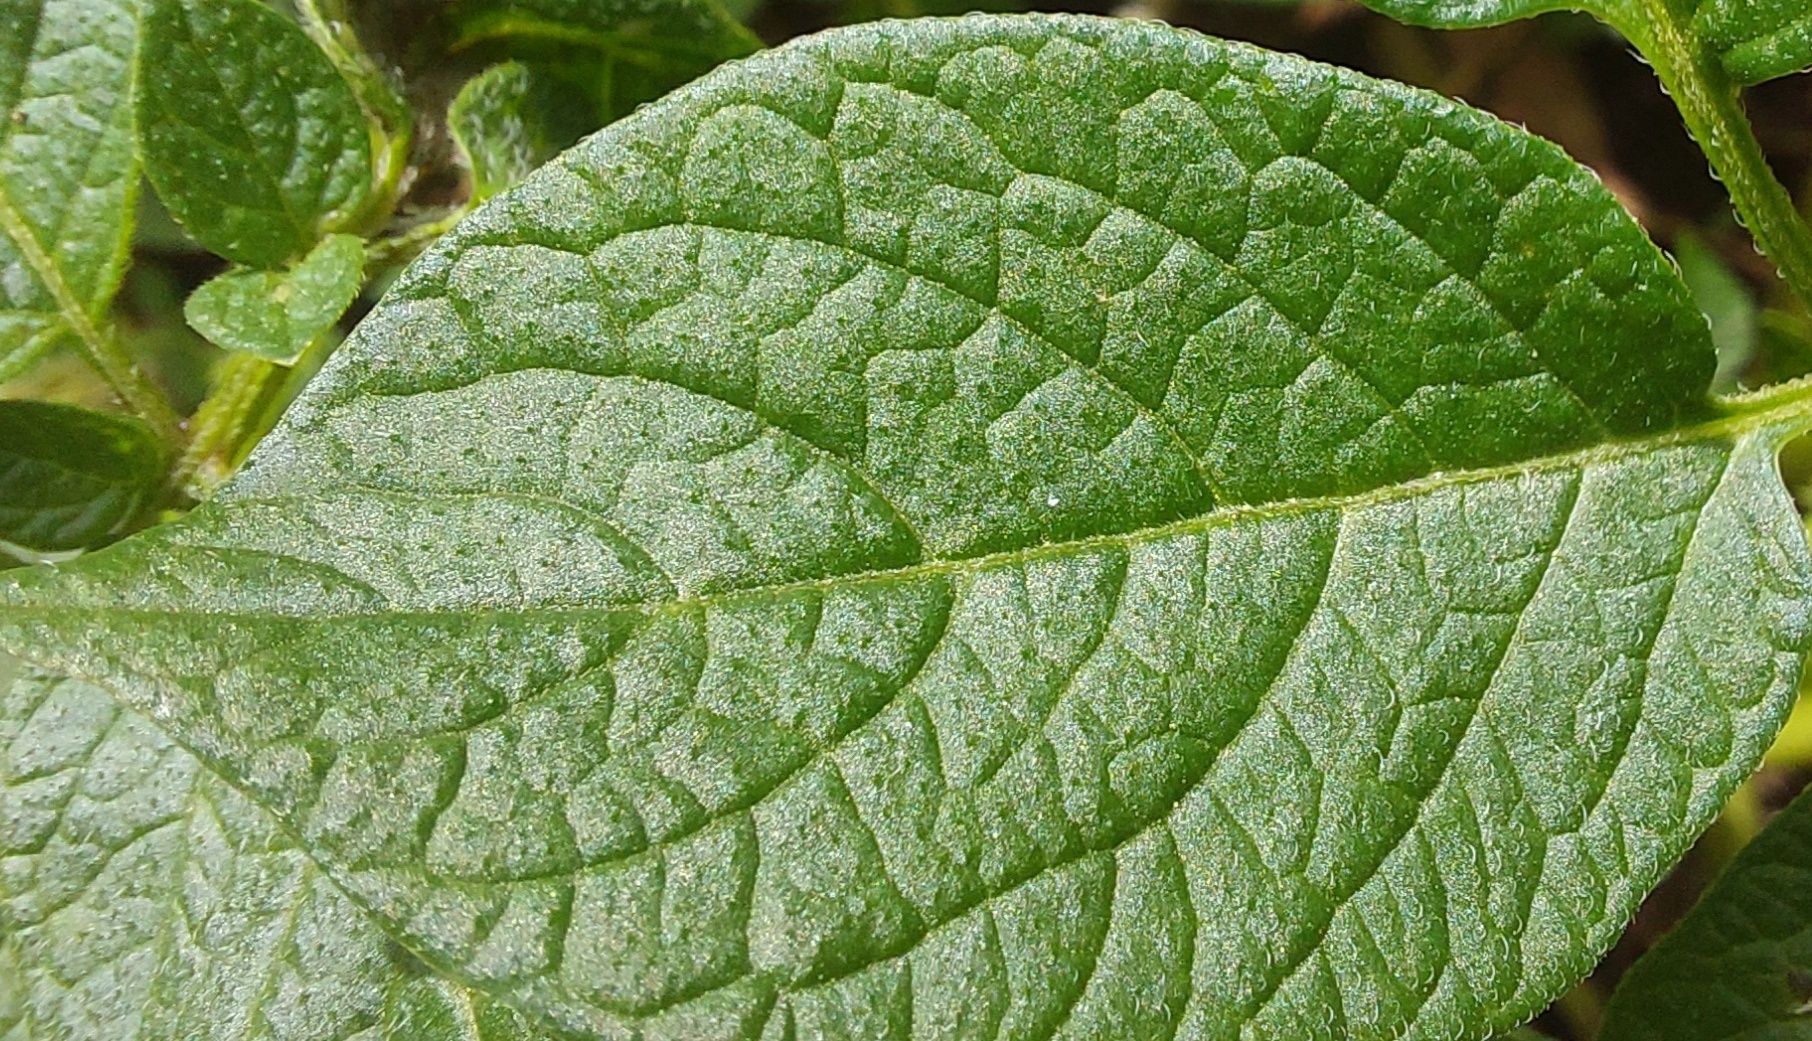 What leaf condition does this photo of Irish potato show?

healthy
